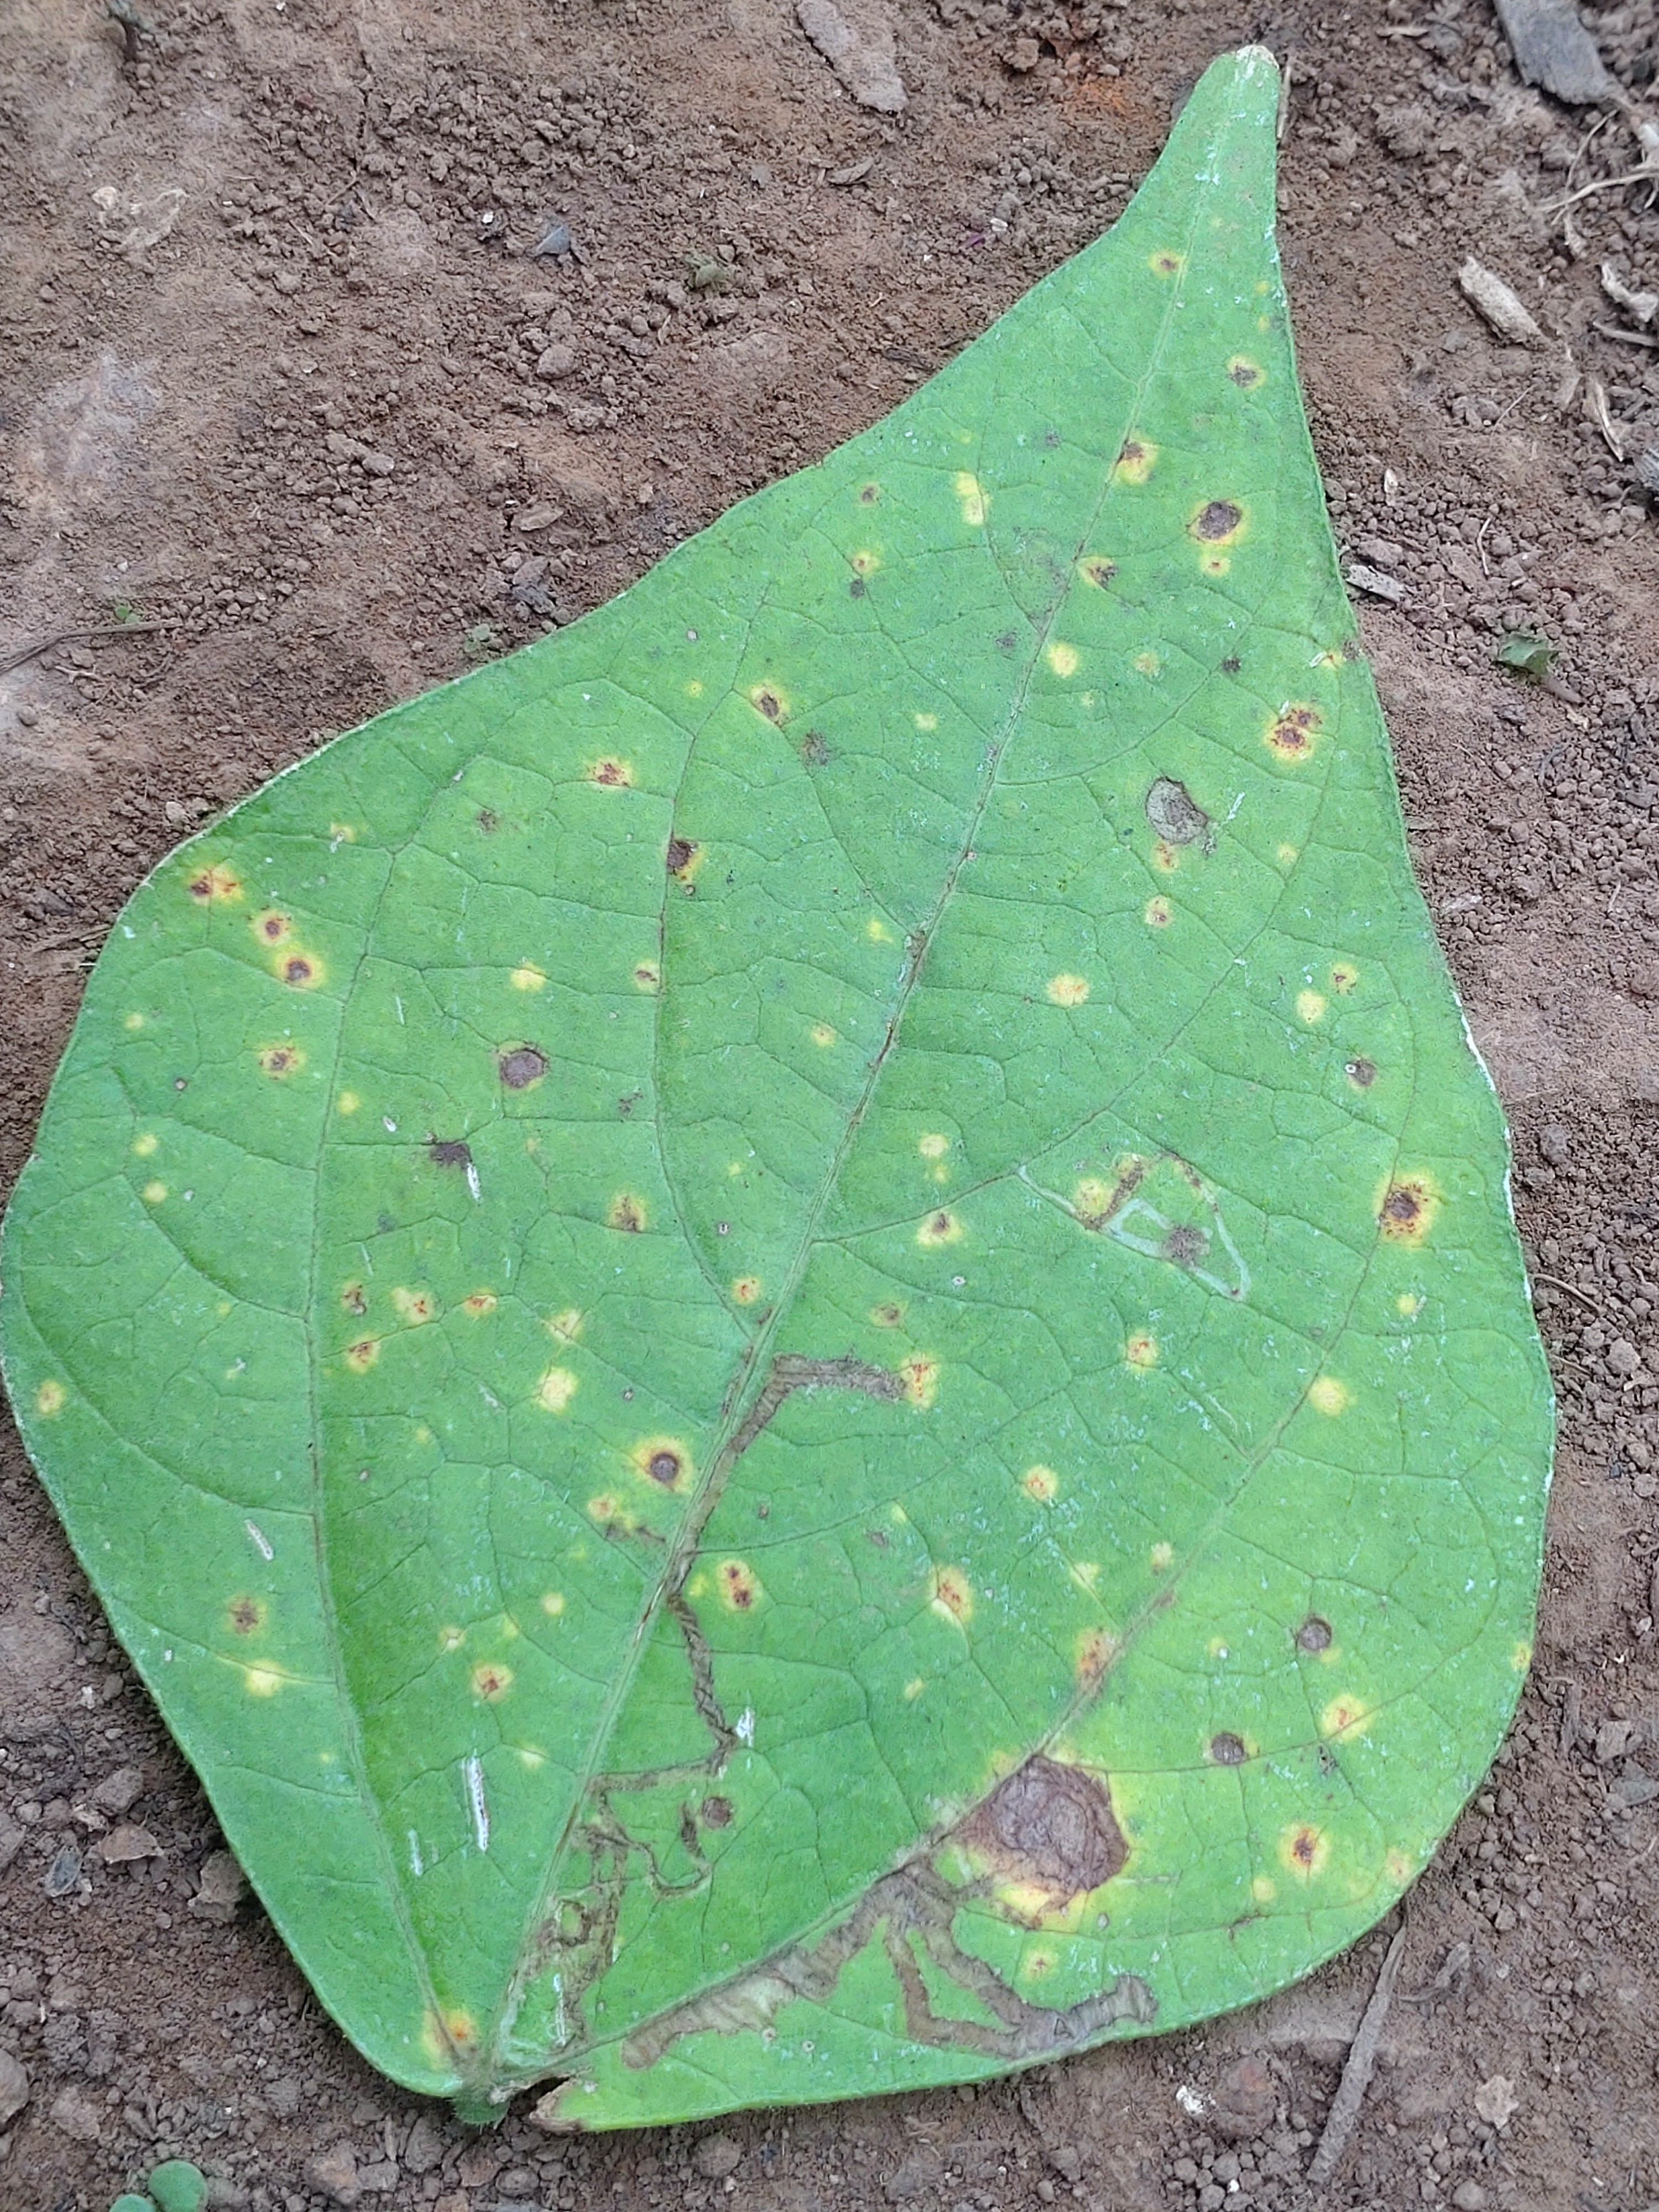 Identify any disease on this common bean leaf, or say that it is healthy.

rust
